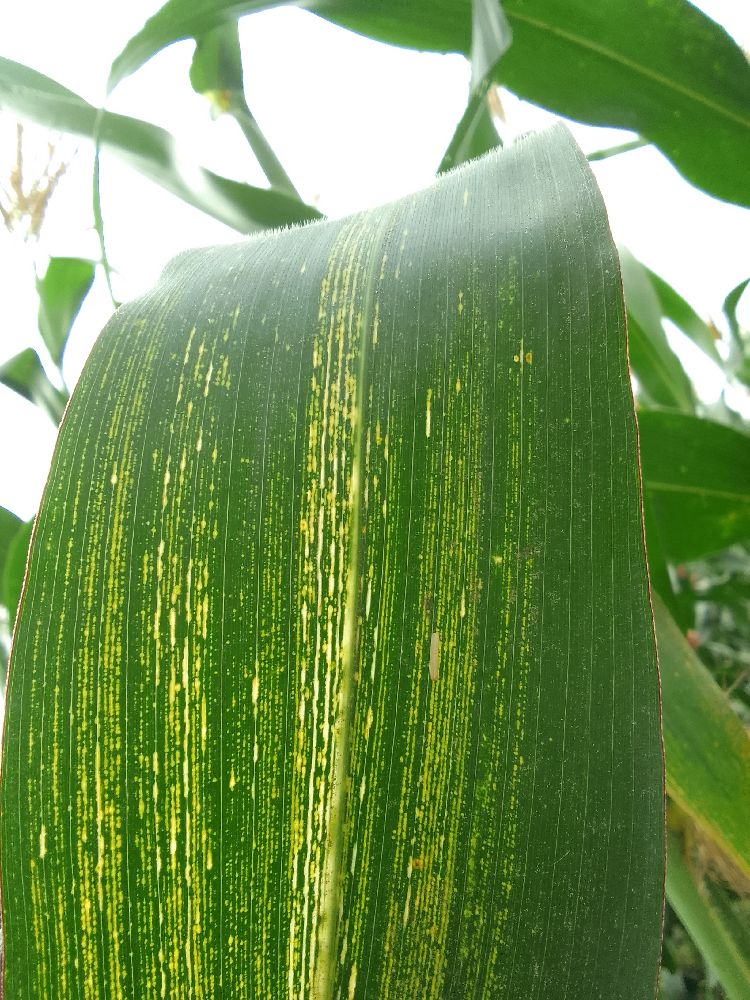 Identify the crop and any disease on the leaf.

maize, maize streak virus
